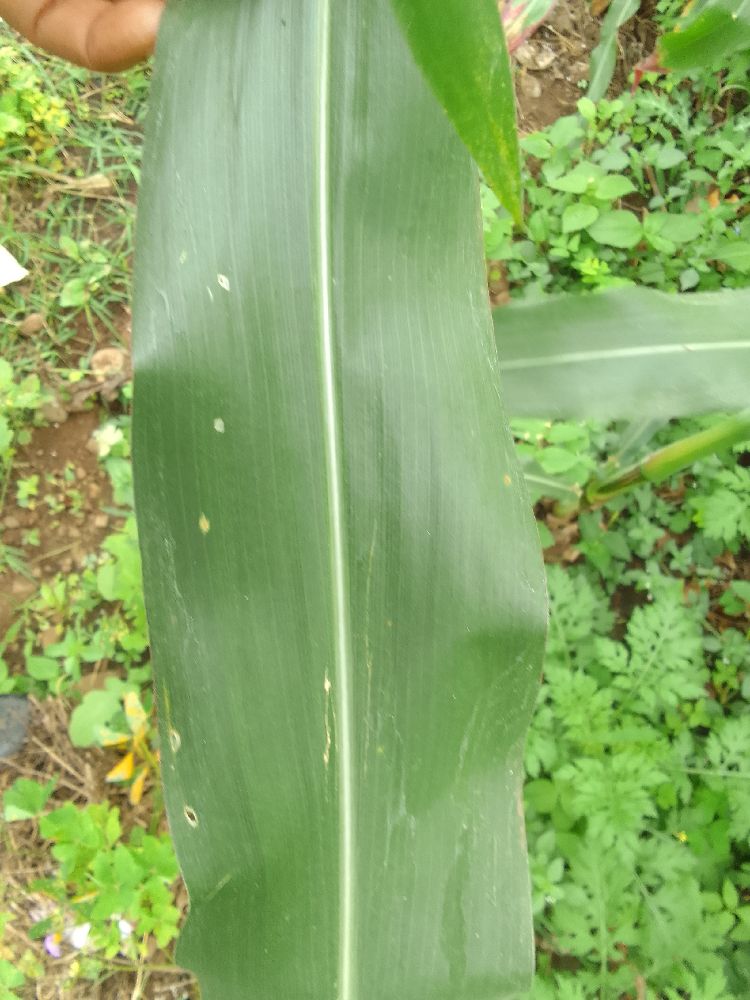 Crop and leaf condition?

maize, healthy
